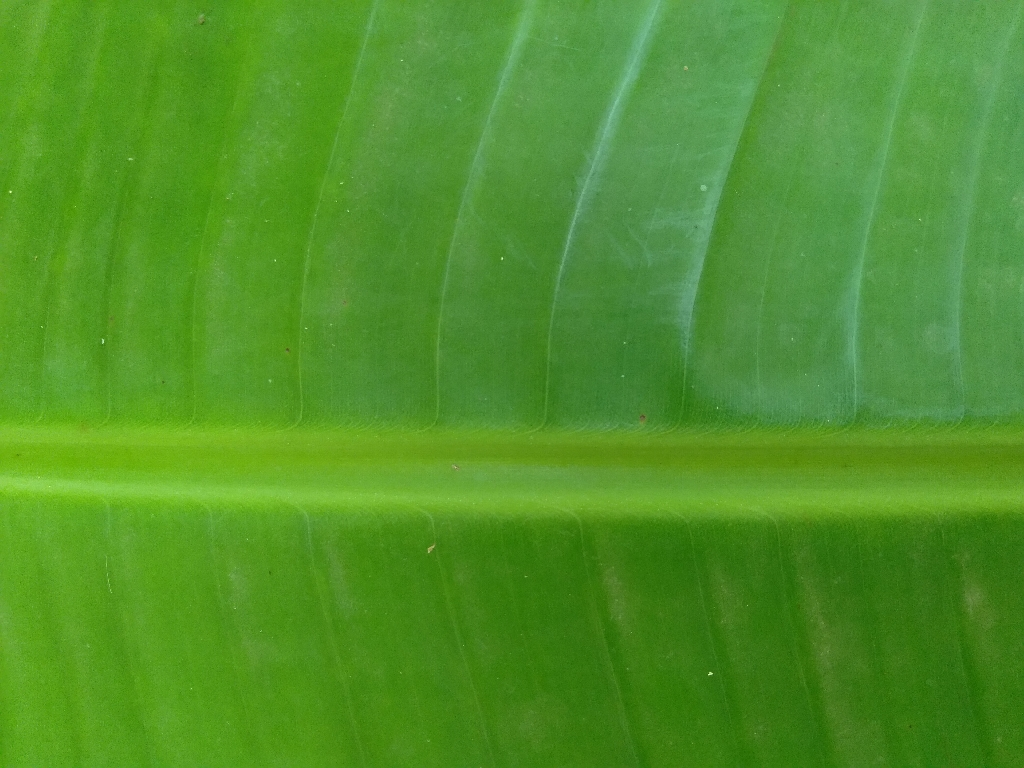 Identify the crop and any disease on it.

banana, healthy
